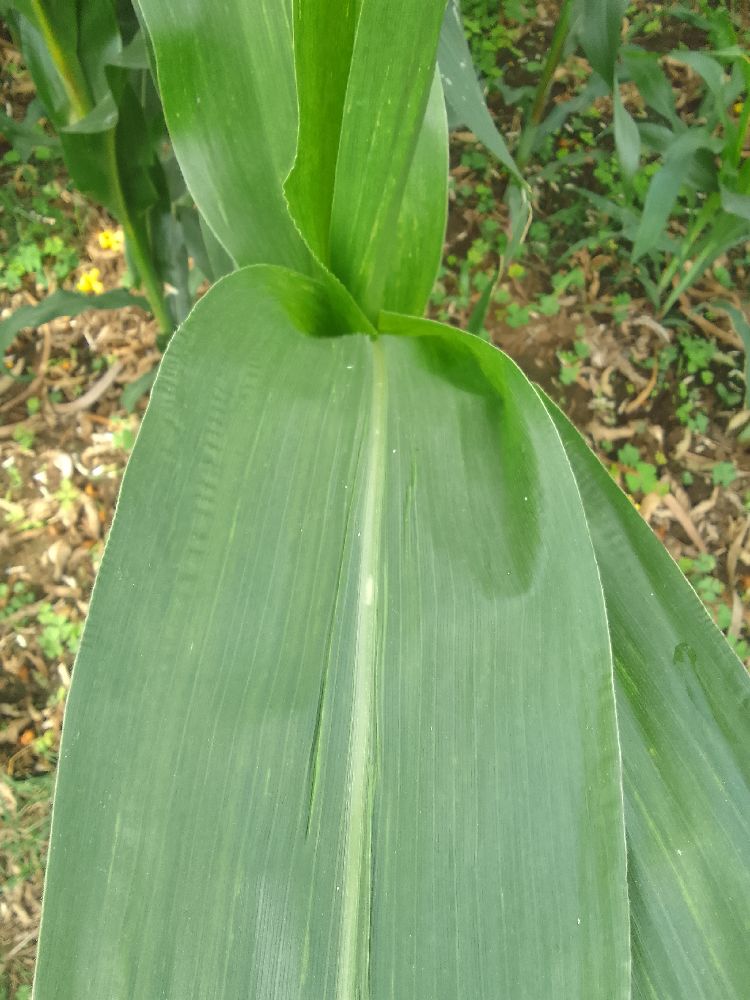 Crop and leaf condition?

maize, healthy
